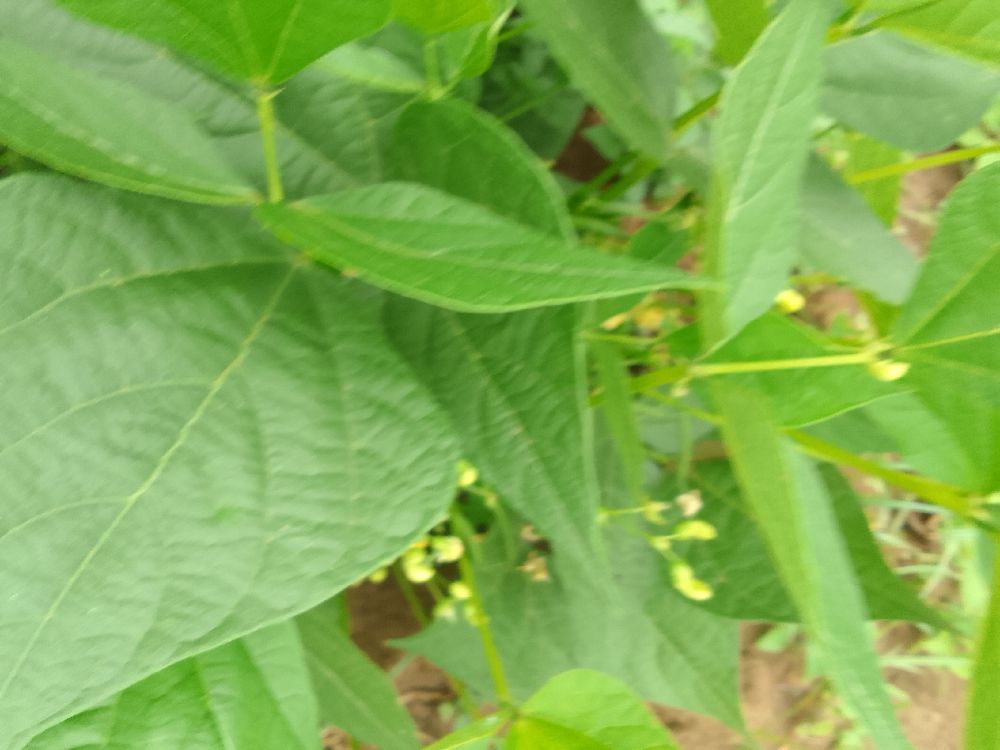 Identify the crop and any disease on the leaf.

common bean, healthy
